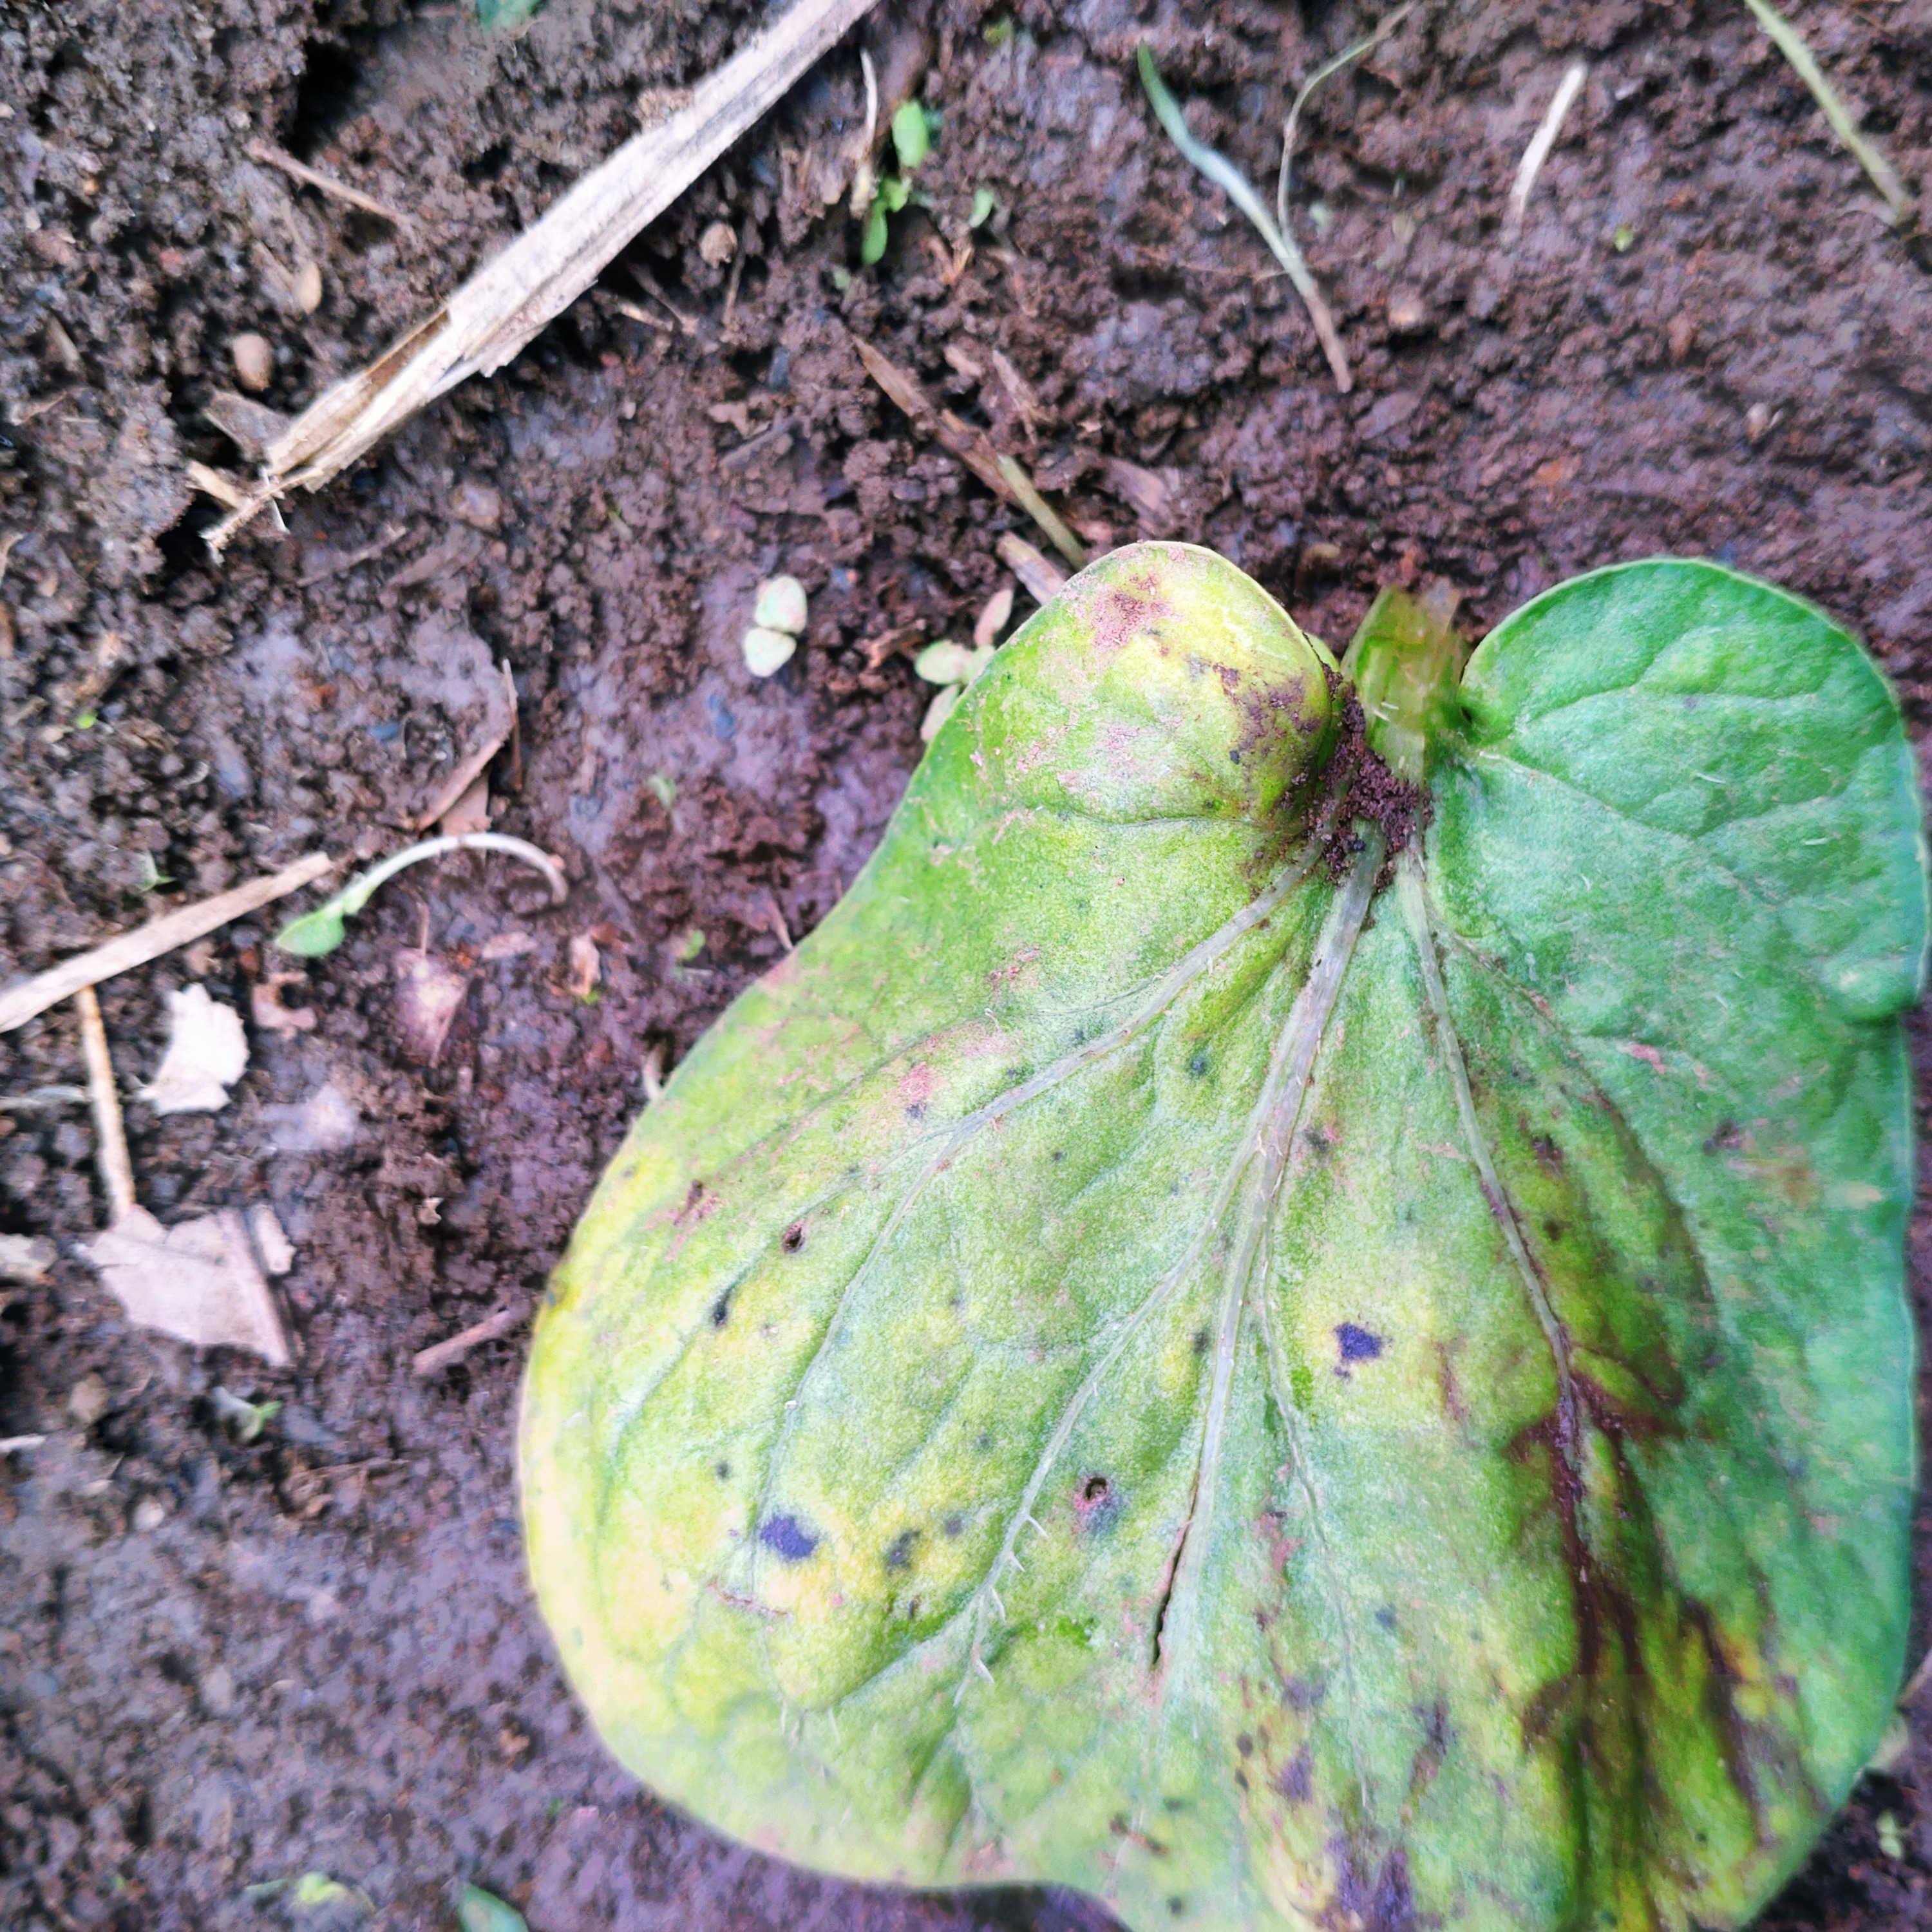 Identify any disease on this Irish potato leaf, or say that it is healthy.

late blight
